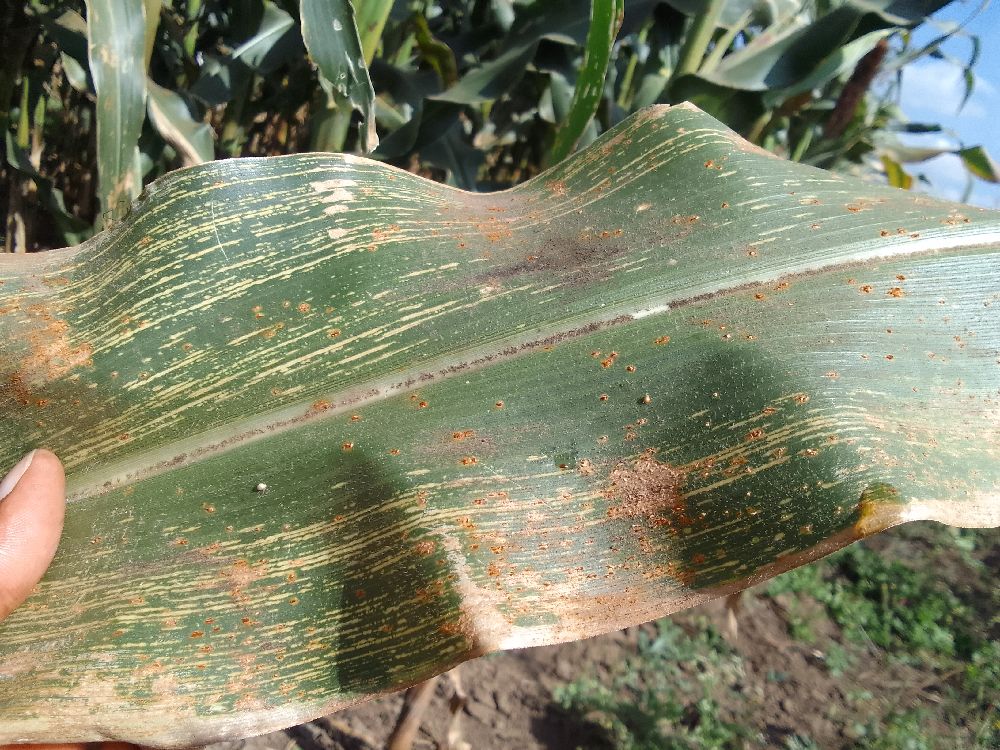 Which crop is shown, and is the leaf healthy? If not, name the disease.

maize, maize streak virus
